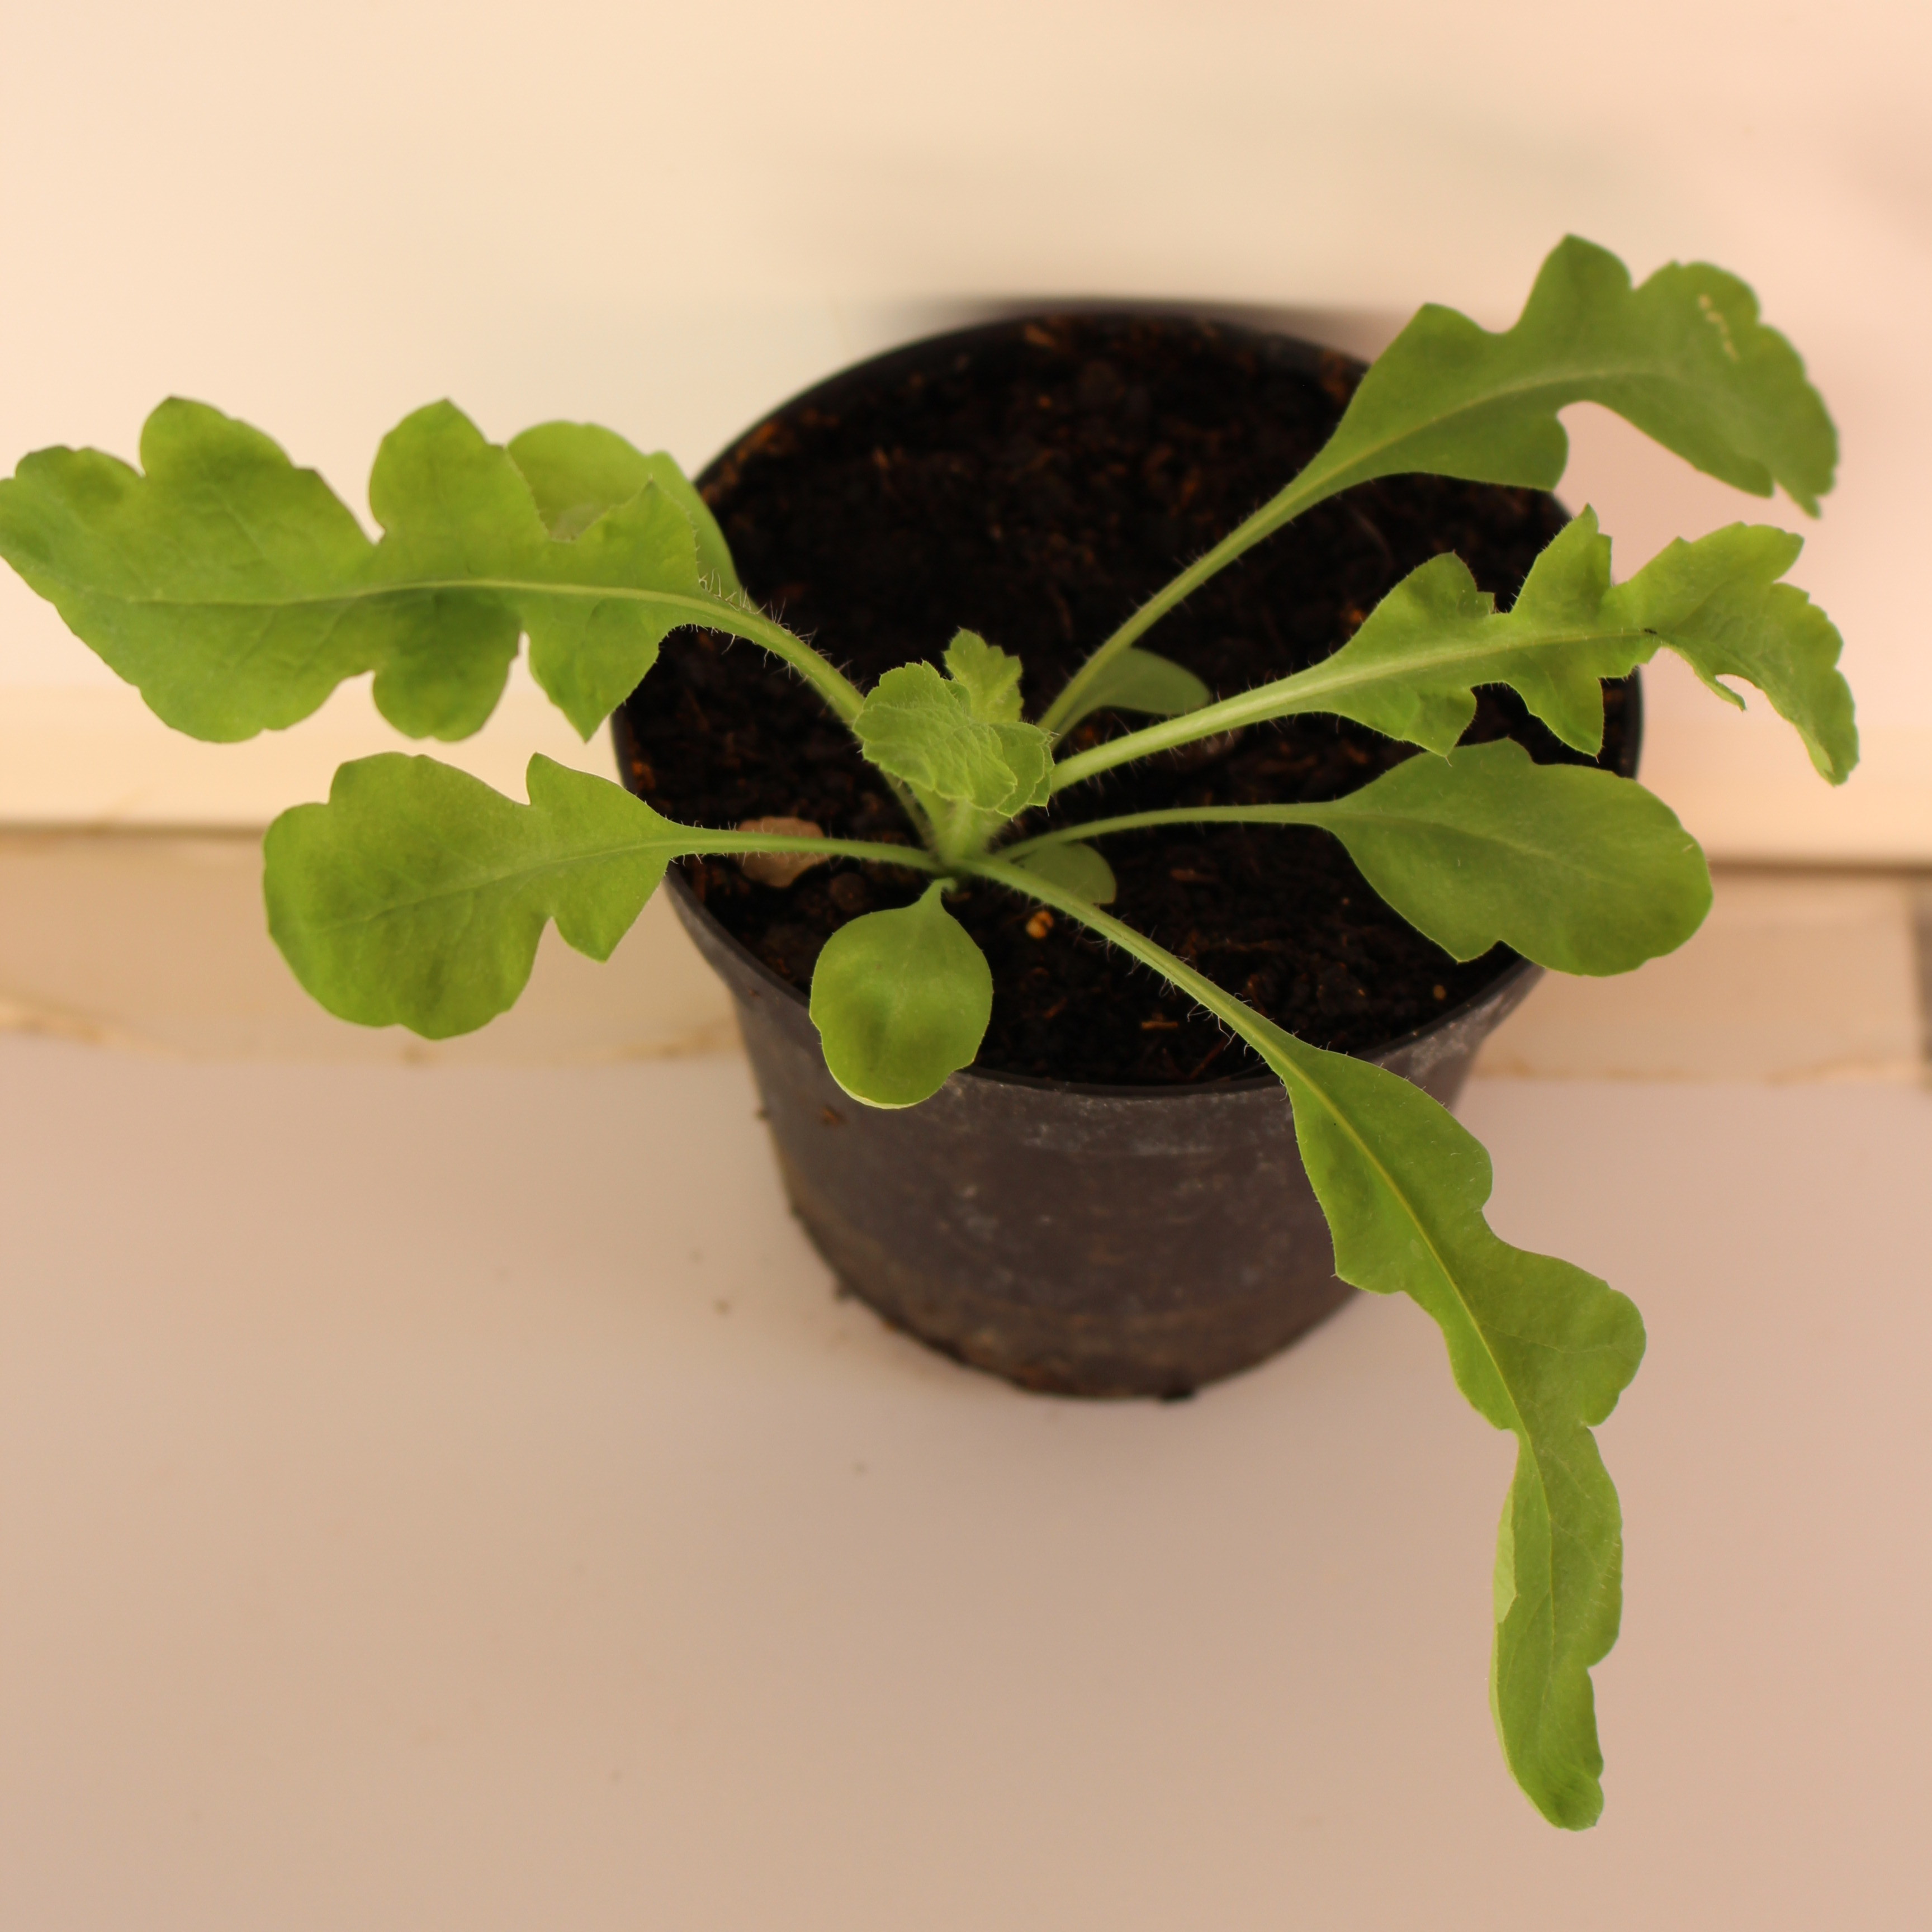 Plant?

Papaver rhoeas
